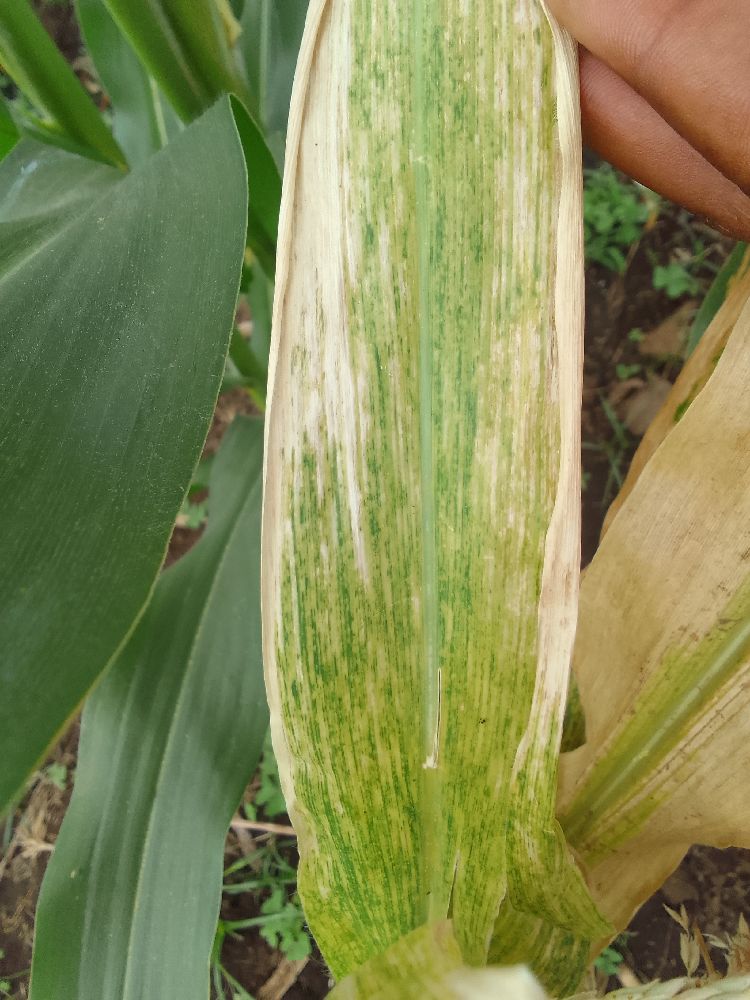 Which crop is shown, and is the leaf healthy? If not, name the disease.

maize, maize lethal necrosis
